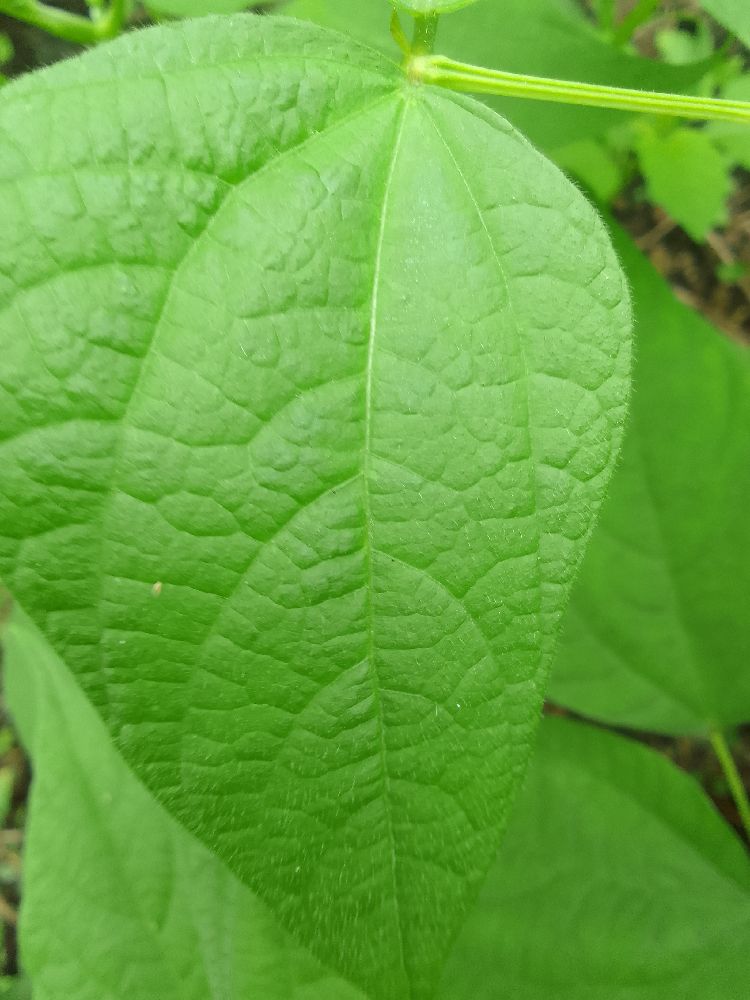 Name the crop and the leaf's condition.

common bean, healthy
